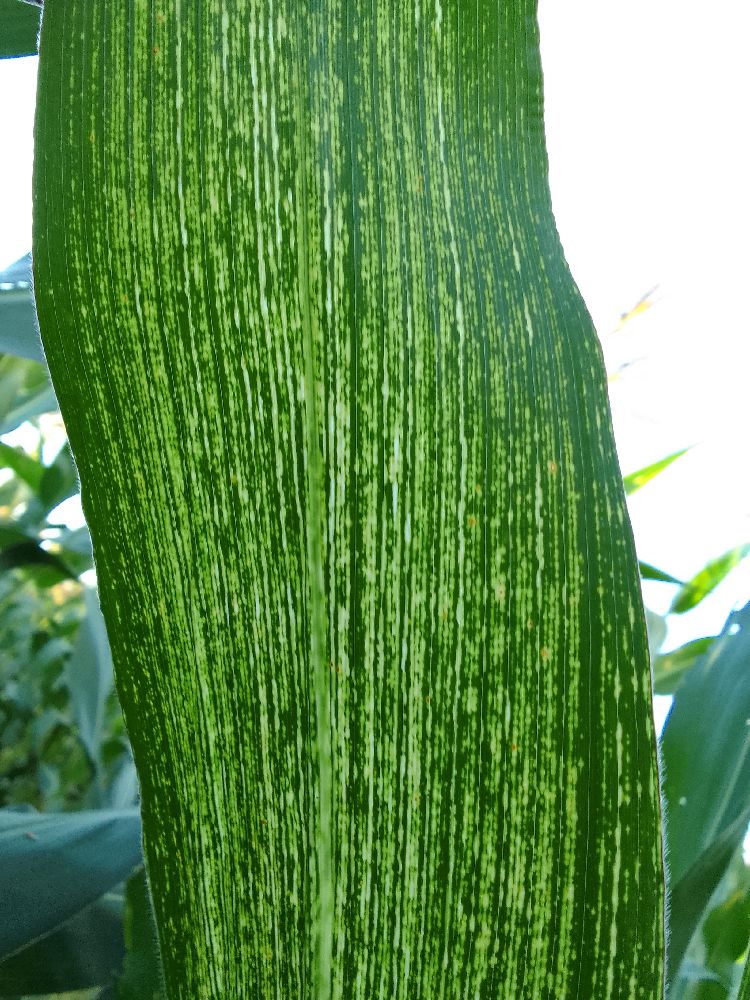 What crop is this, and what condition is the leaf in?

maize, maize streak virus
